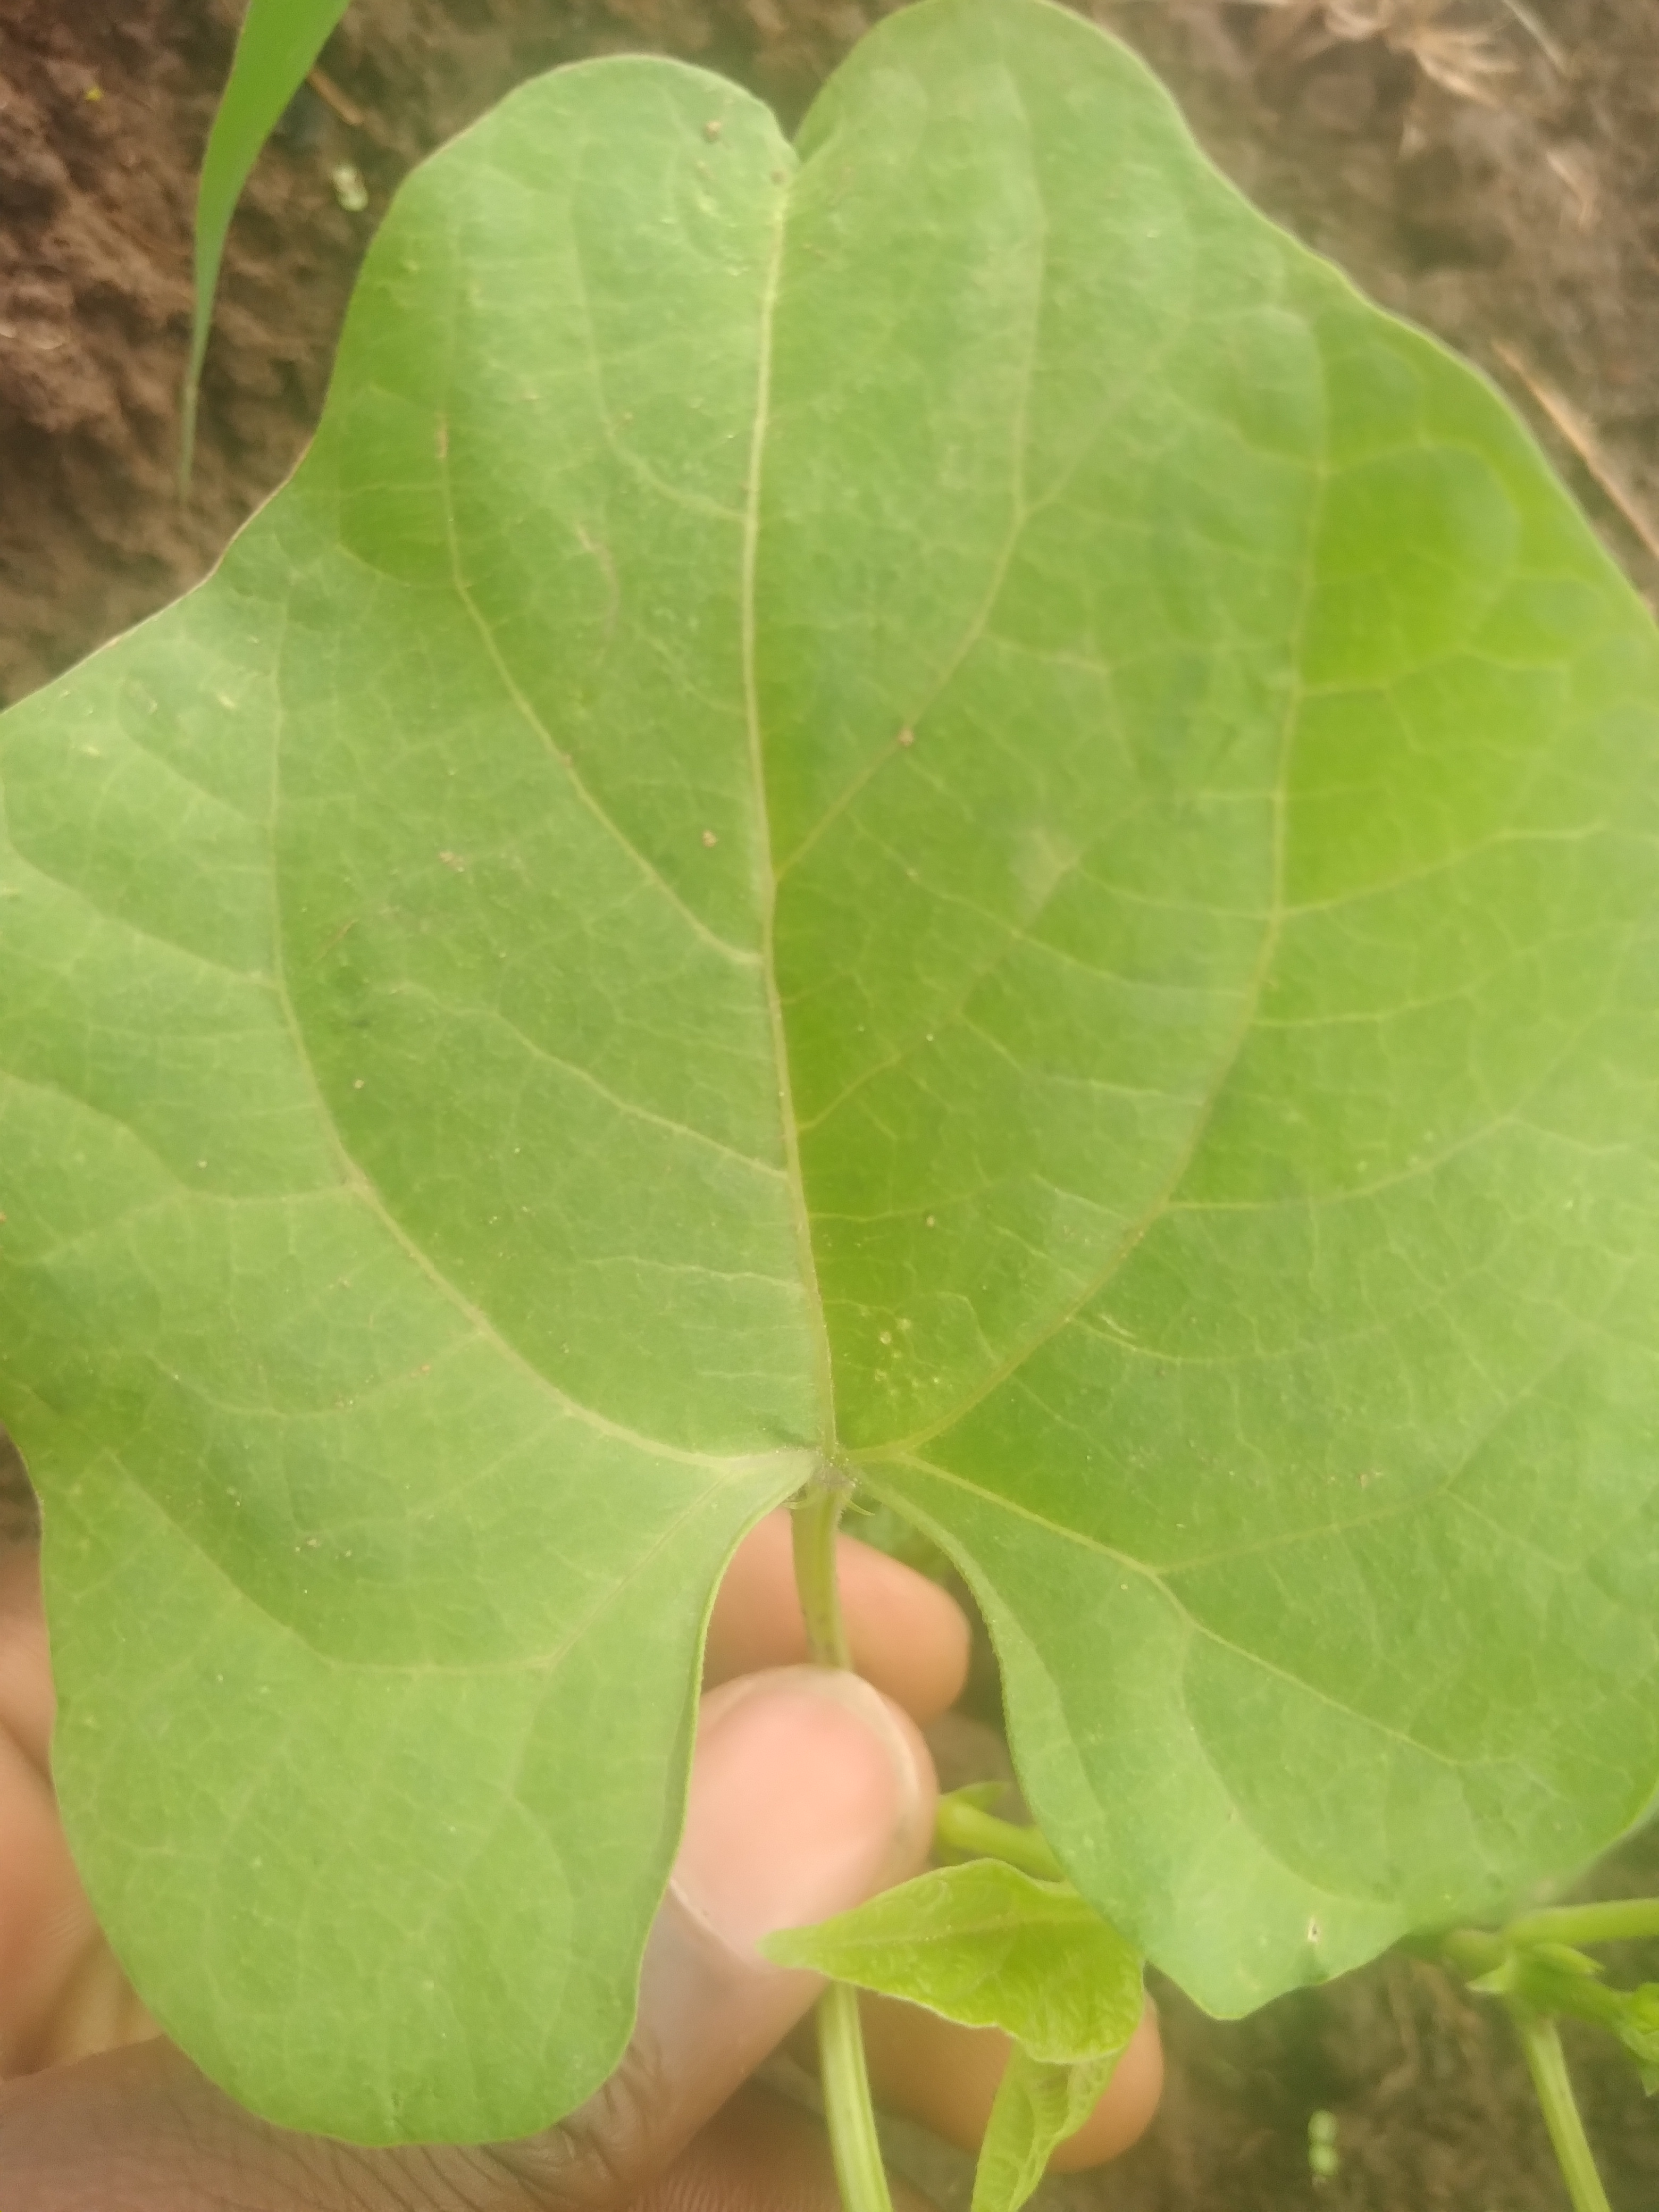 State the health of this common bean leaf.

healthy
